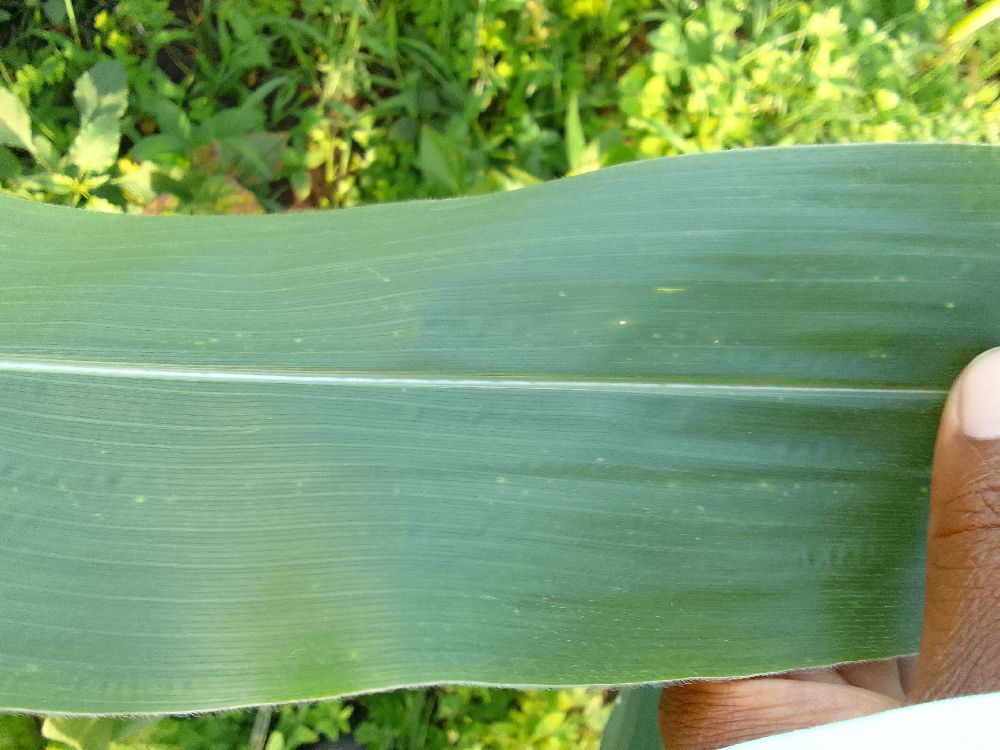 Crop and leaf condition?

maize, healthy
